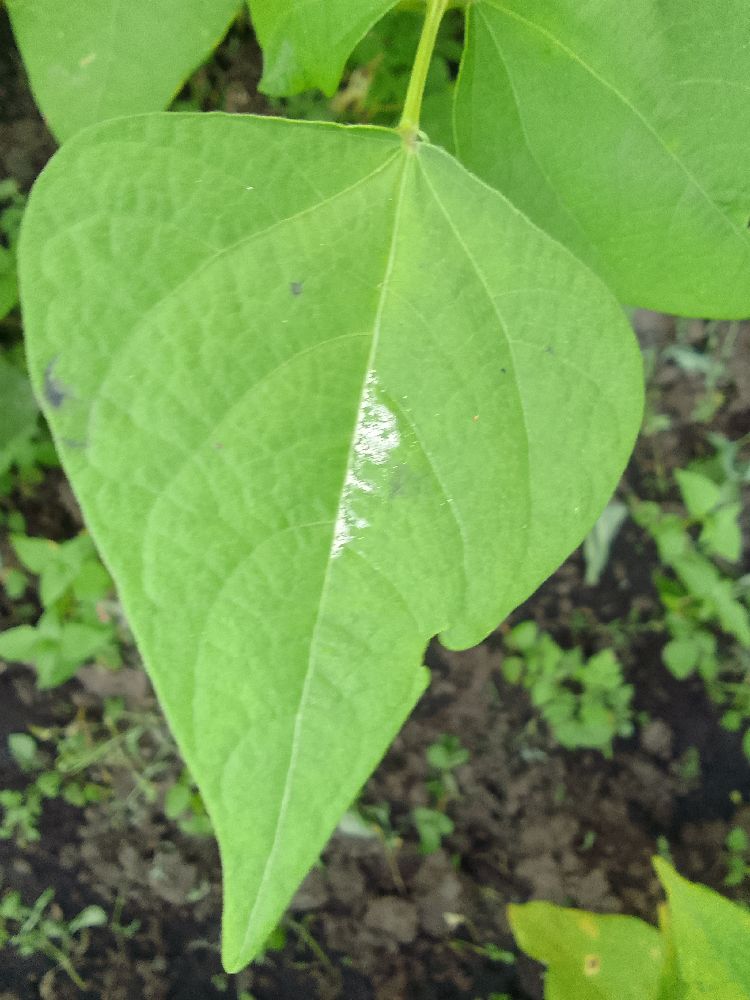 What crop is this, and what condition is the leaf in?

common bean, healthy
